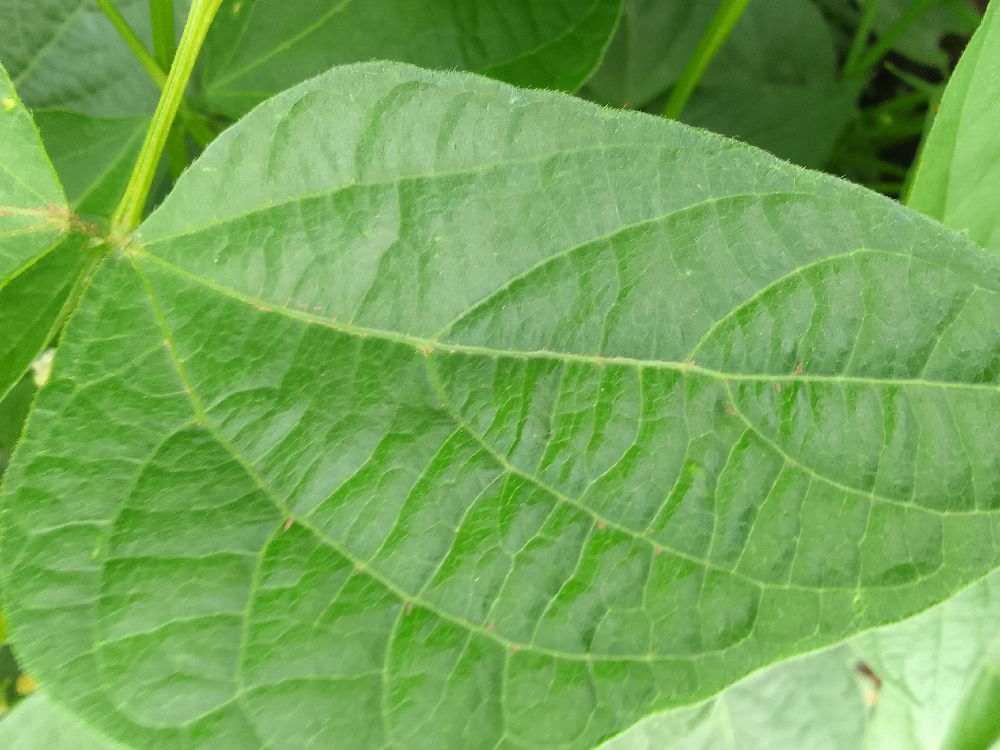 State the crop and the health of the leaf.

common bean, healthy
